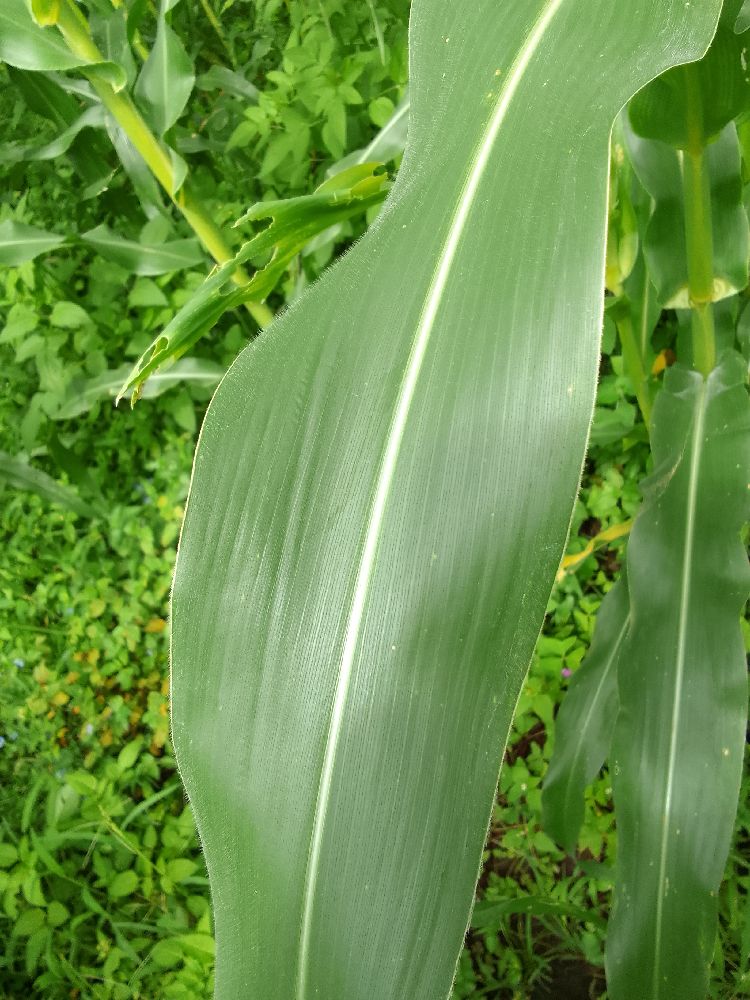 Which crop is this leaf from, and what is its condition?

maize, healthy
